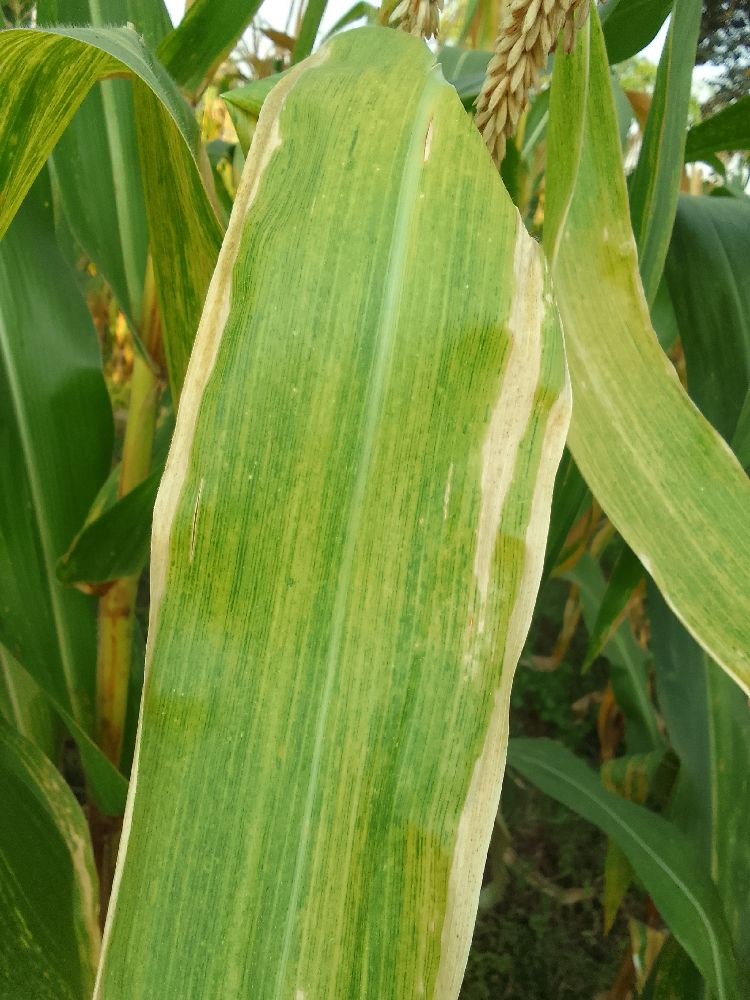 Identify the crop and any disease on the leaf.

maize, maize lethal necrosis
